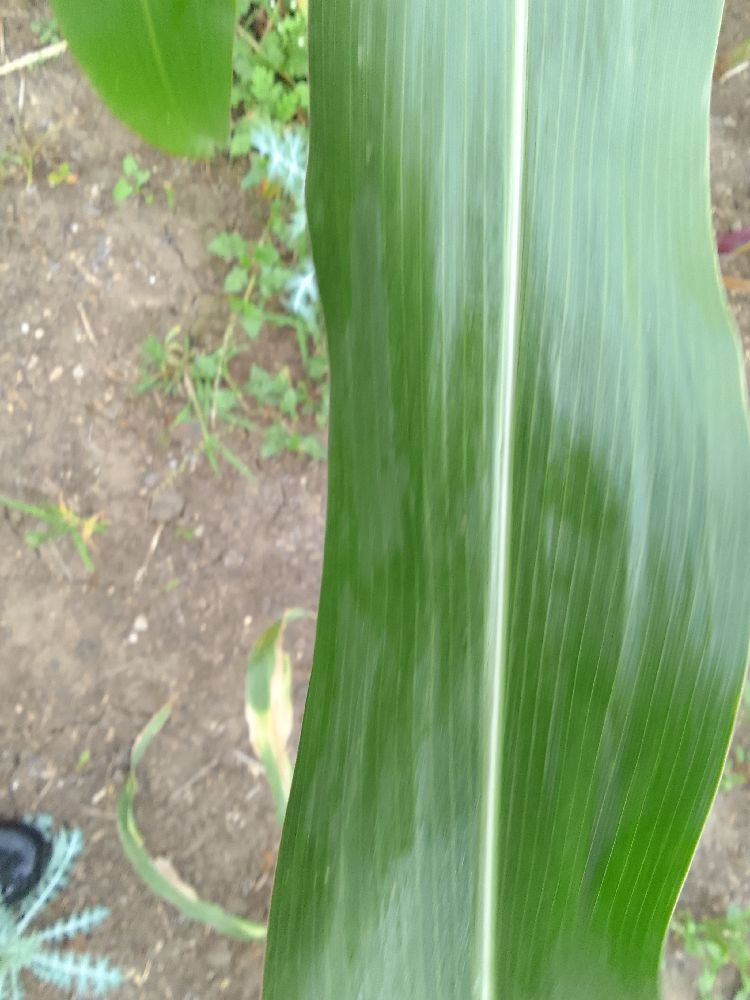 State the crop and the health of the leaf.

maize, healthy
